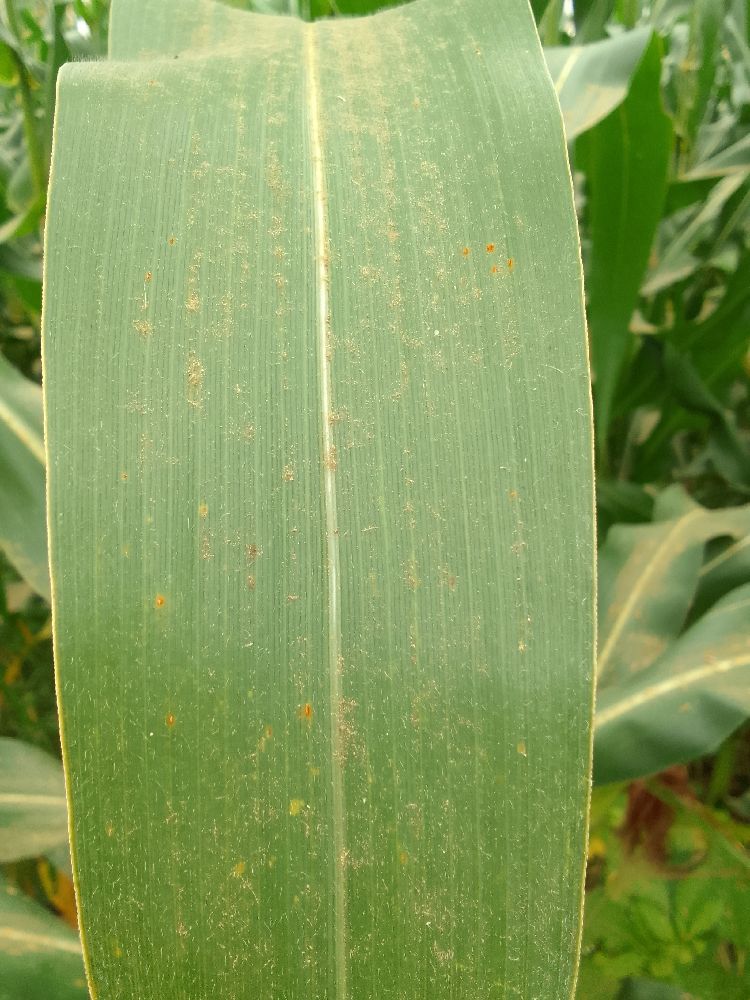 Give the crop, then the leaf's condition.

maize, healthy
